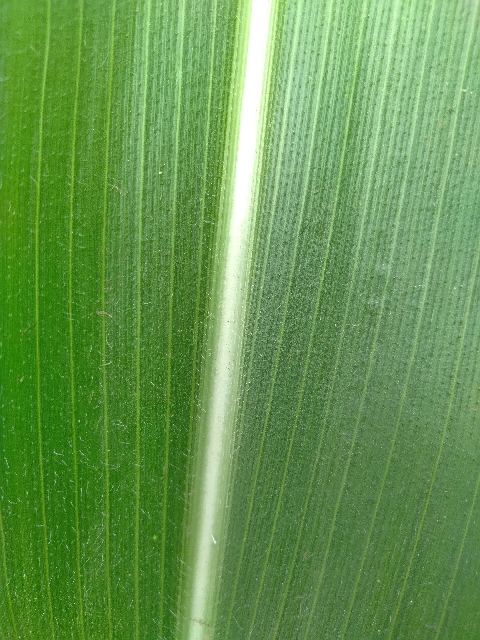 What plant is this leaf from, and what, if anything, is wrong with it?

maize, healthy
